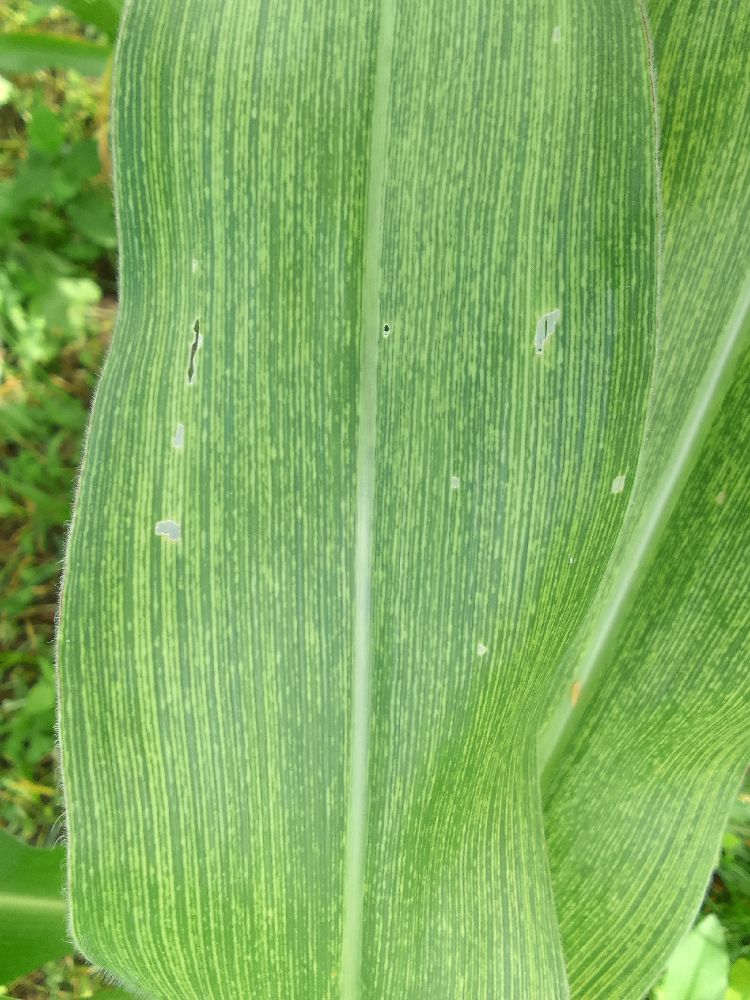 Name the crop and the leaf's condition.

maize, maize streak virus
